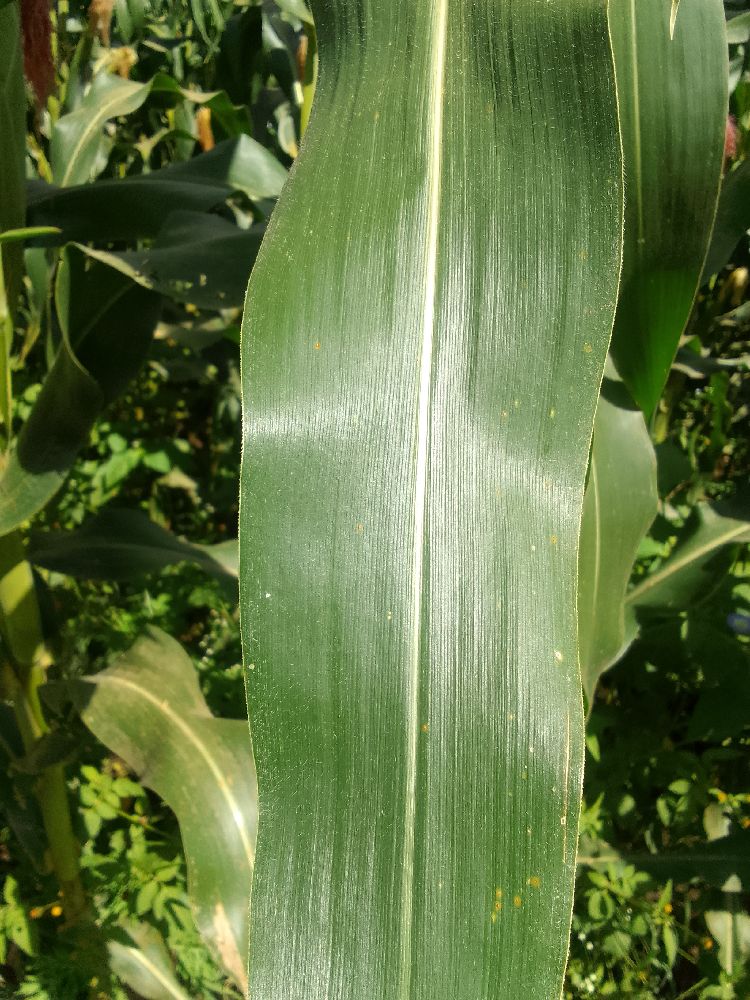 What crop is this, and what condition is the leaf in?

maize, healthy
